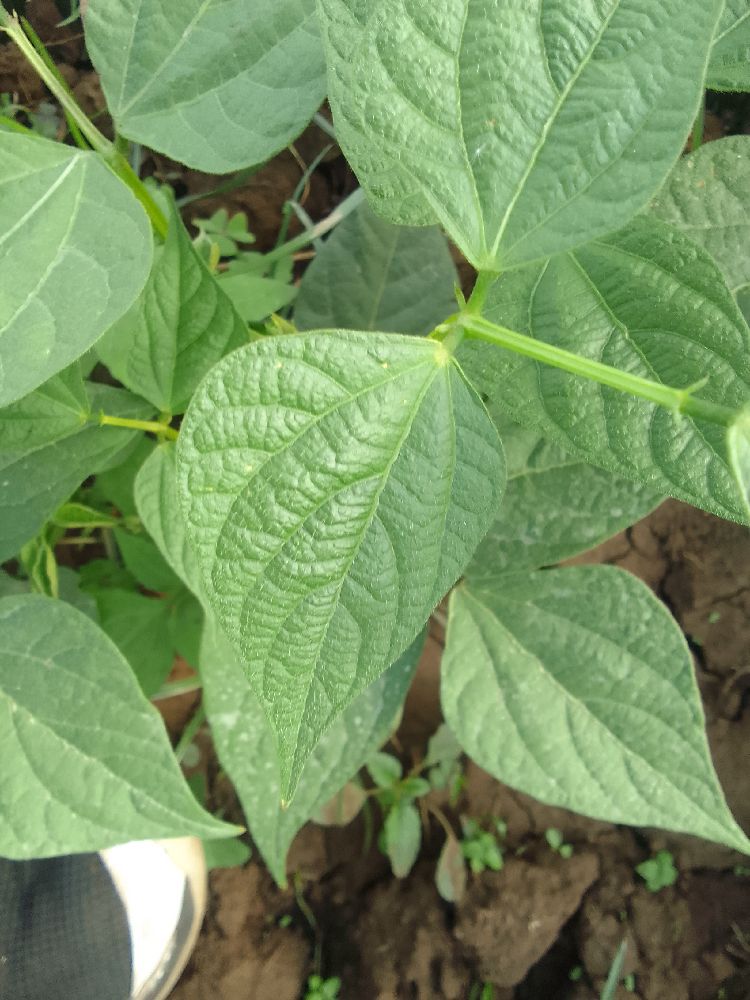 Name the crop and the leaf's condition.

common bean, healthy
